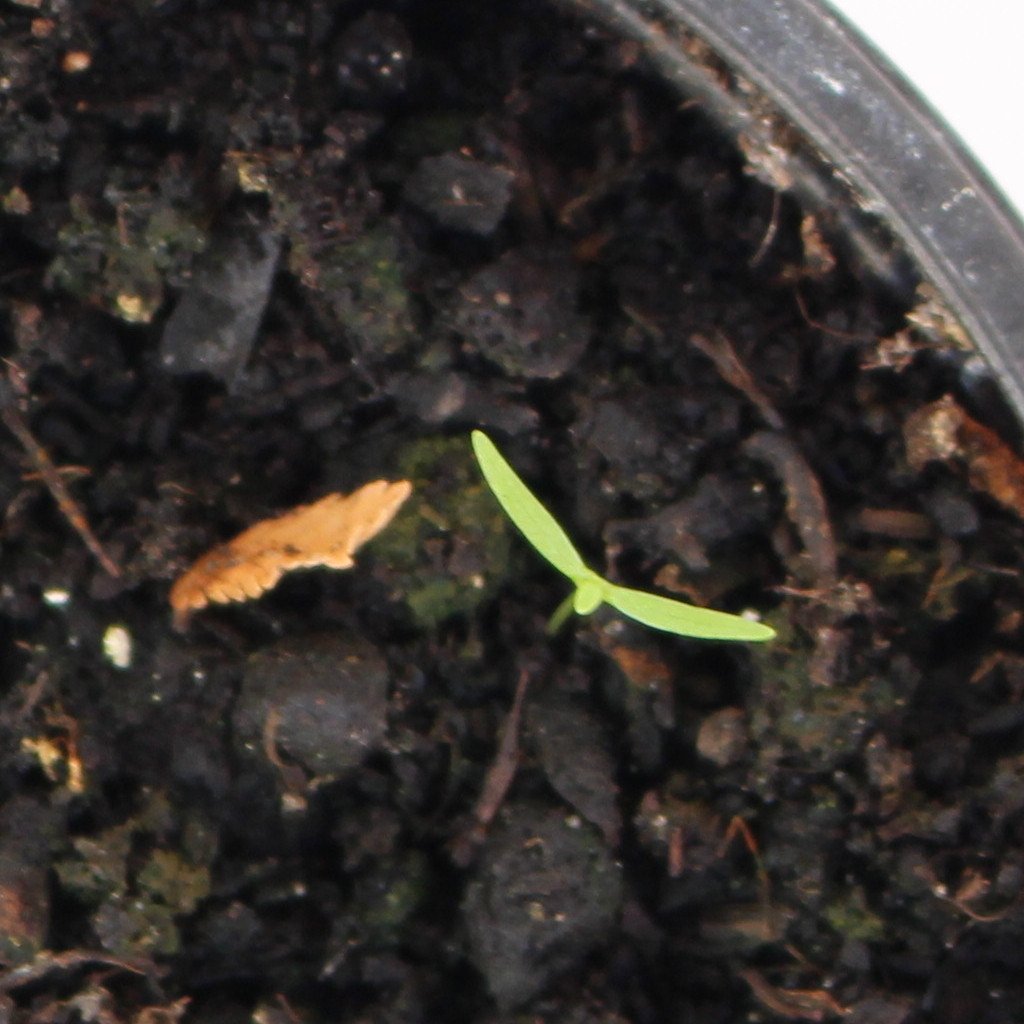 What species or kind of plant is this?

Papaver rhoeas
